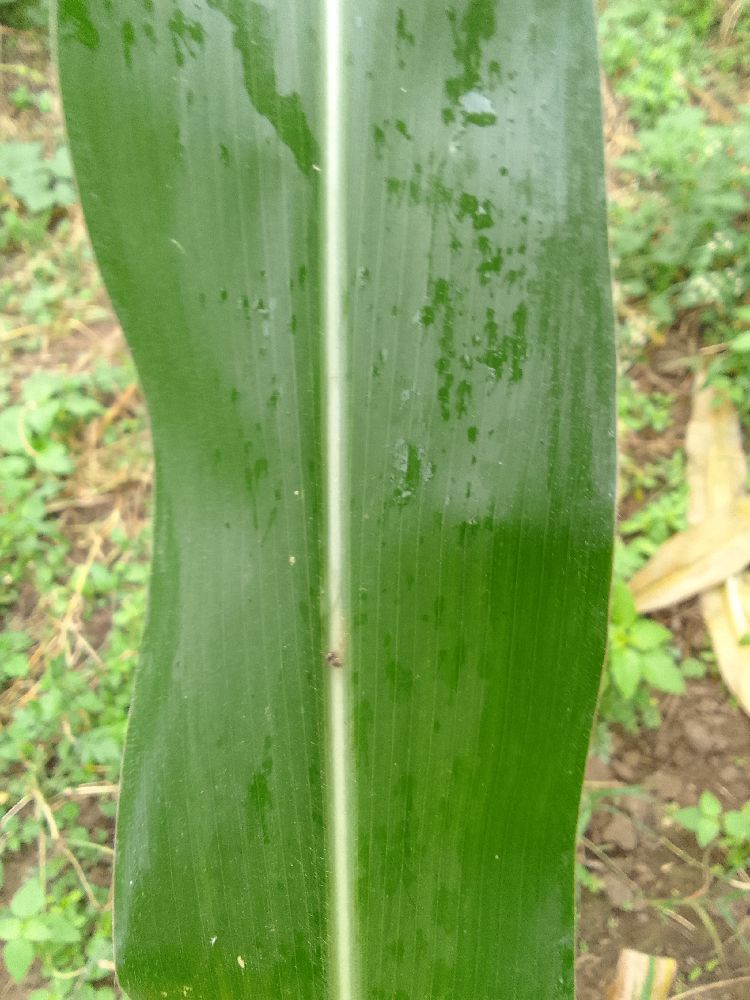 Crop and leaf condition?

maize, healthy
